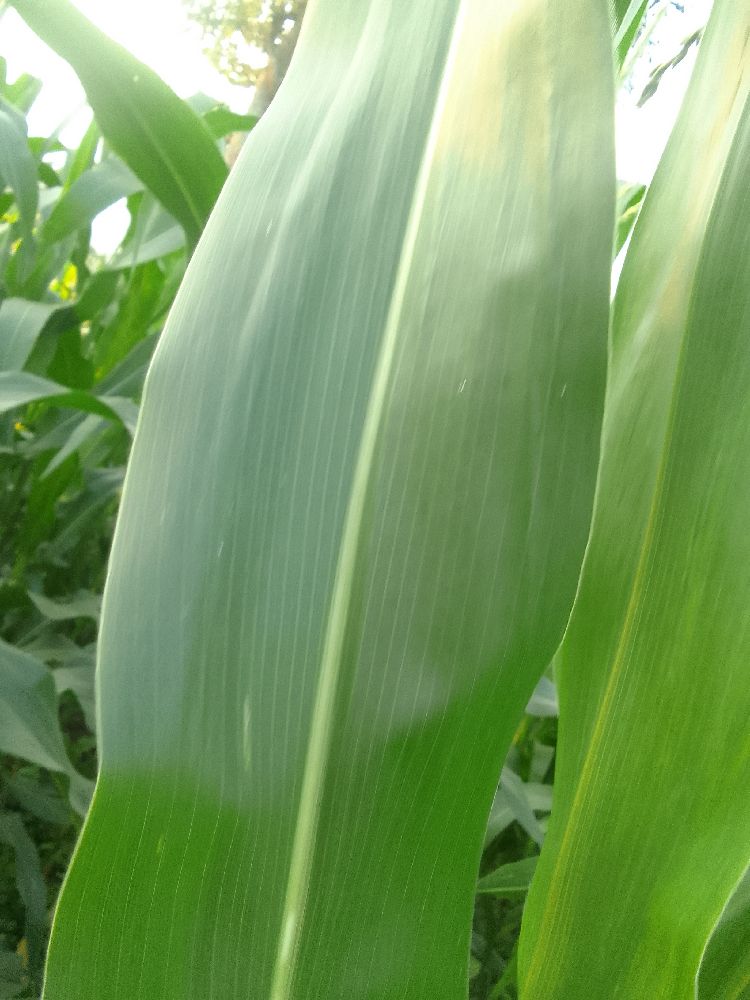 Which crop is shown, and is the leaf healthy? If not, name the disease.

maize, healthy
